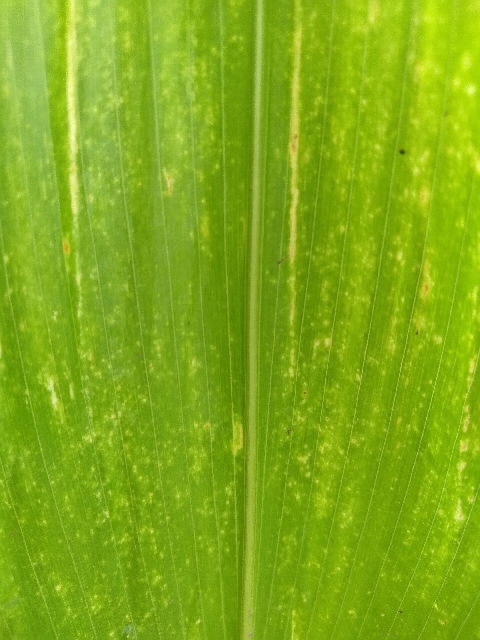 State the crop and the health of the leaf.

maize, maize lethal necrosis
